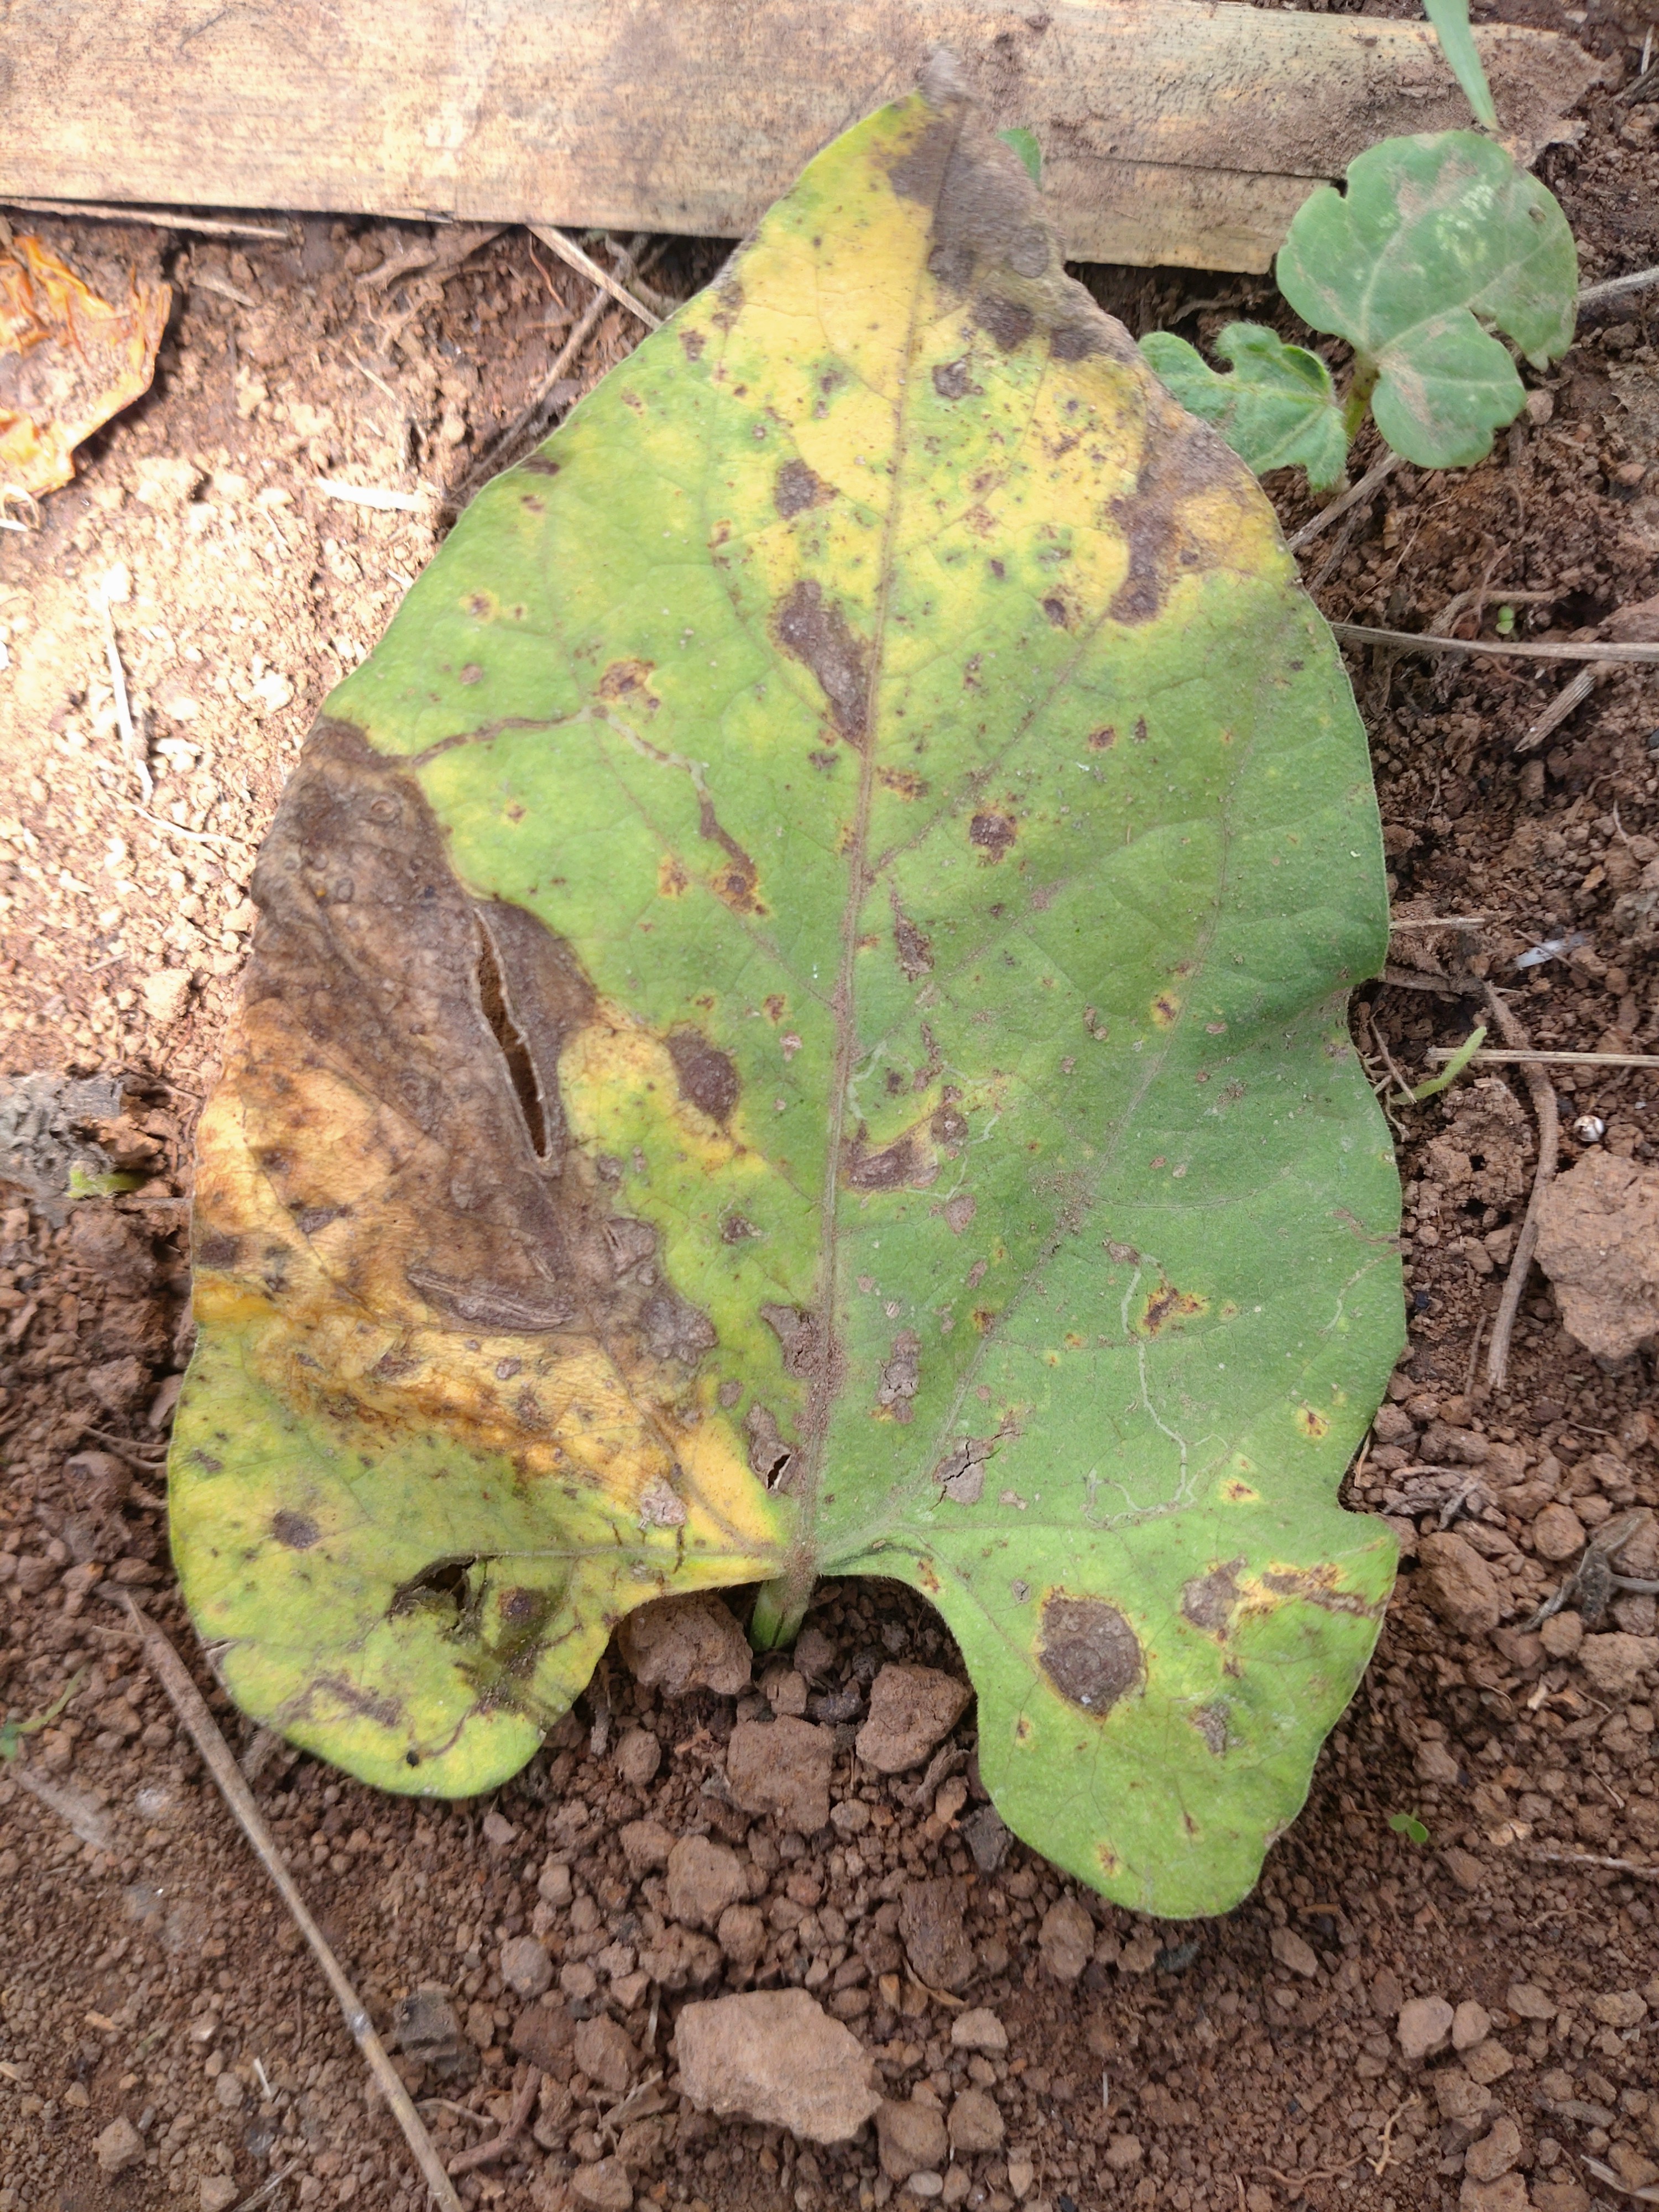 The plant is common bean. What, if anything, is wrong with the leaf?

rust
